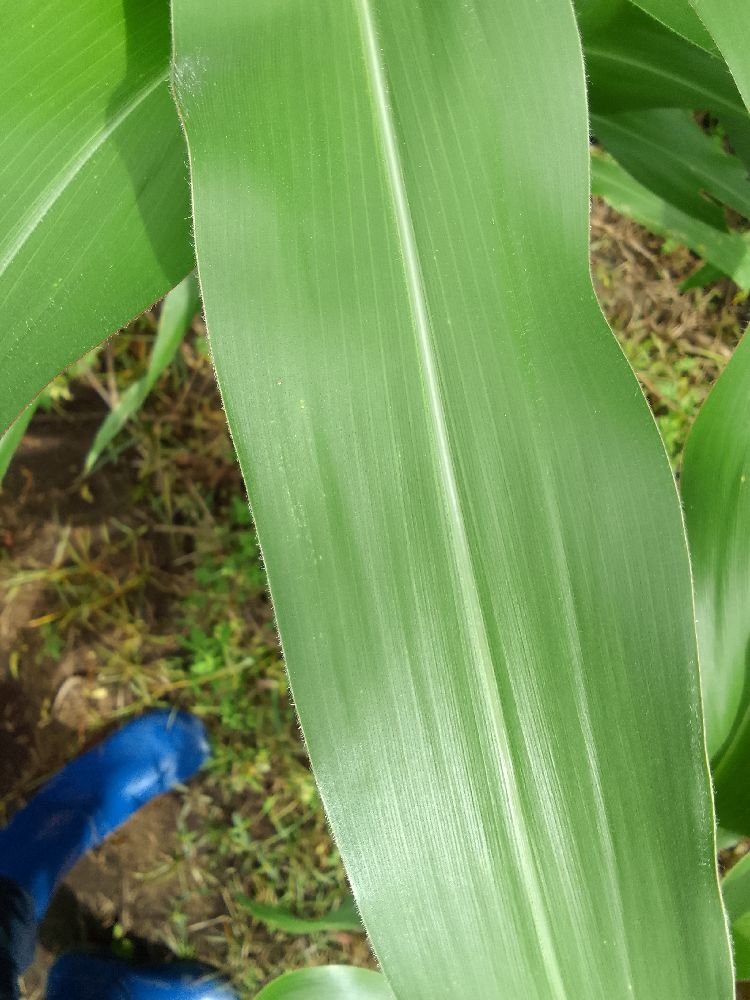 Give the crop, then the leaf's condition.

maize, healthy
